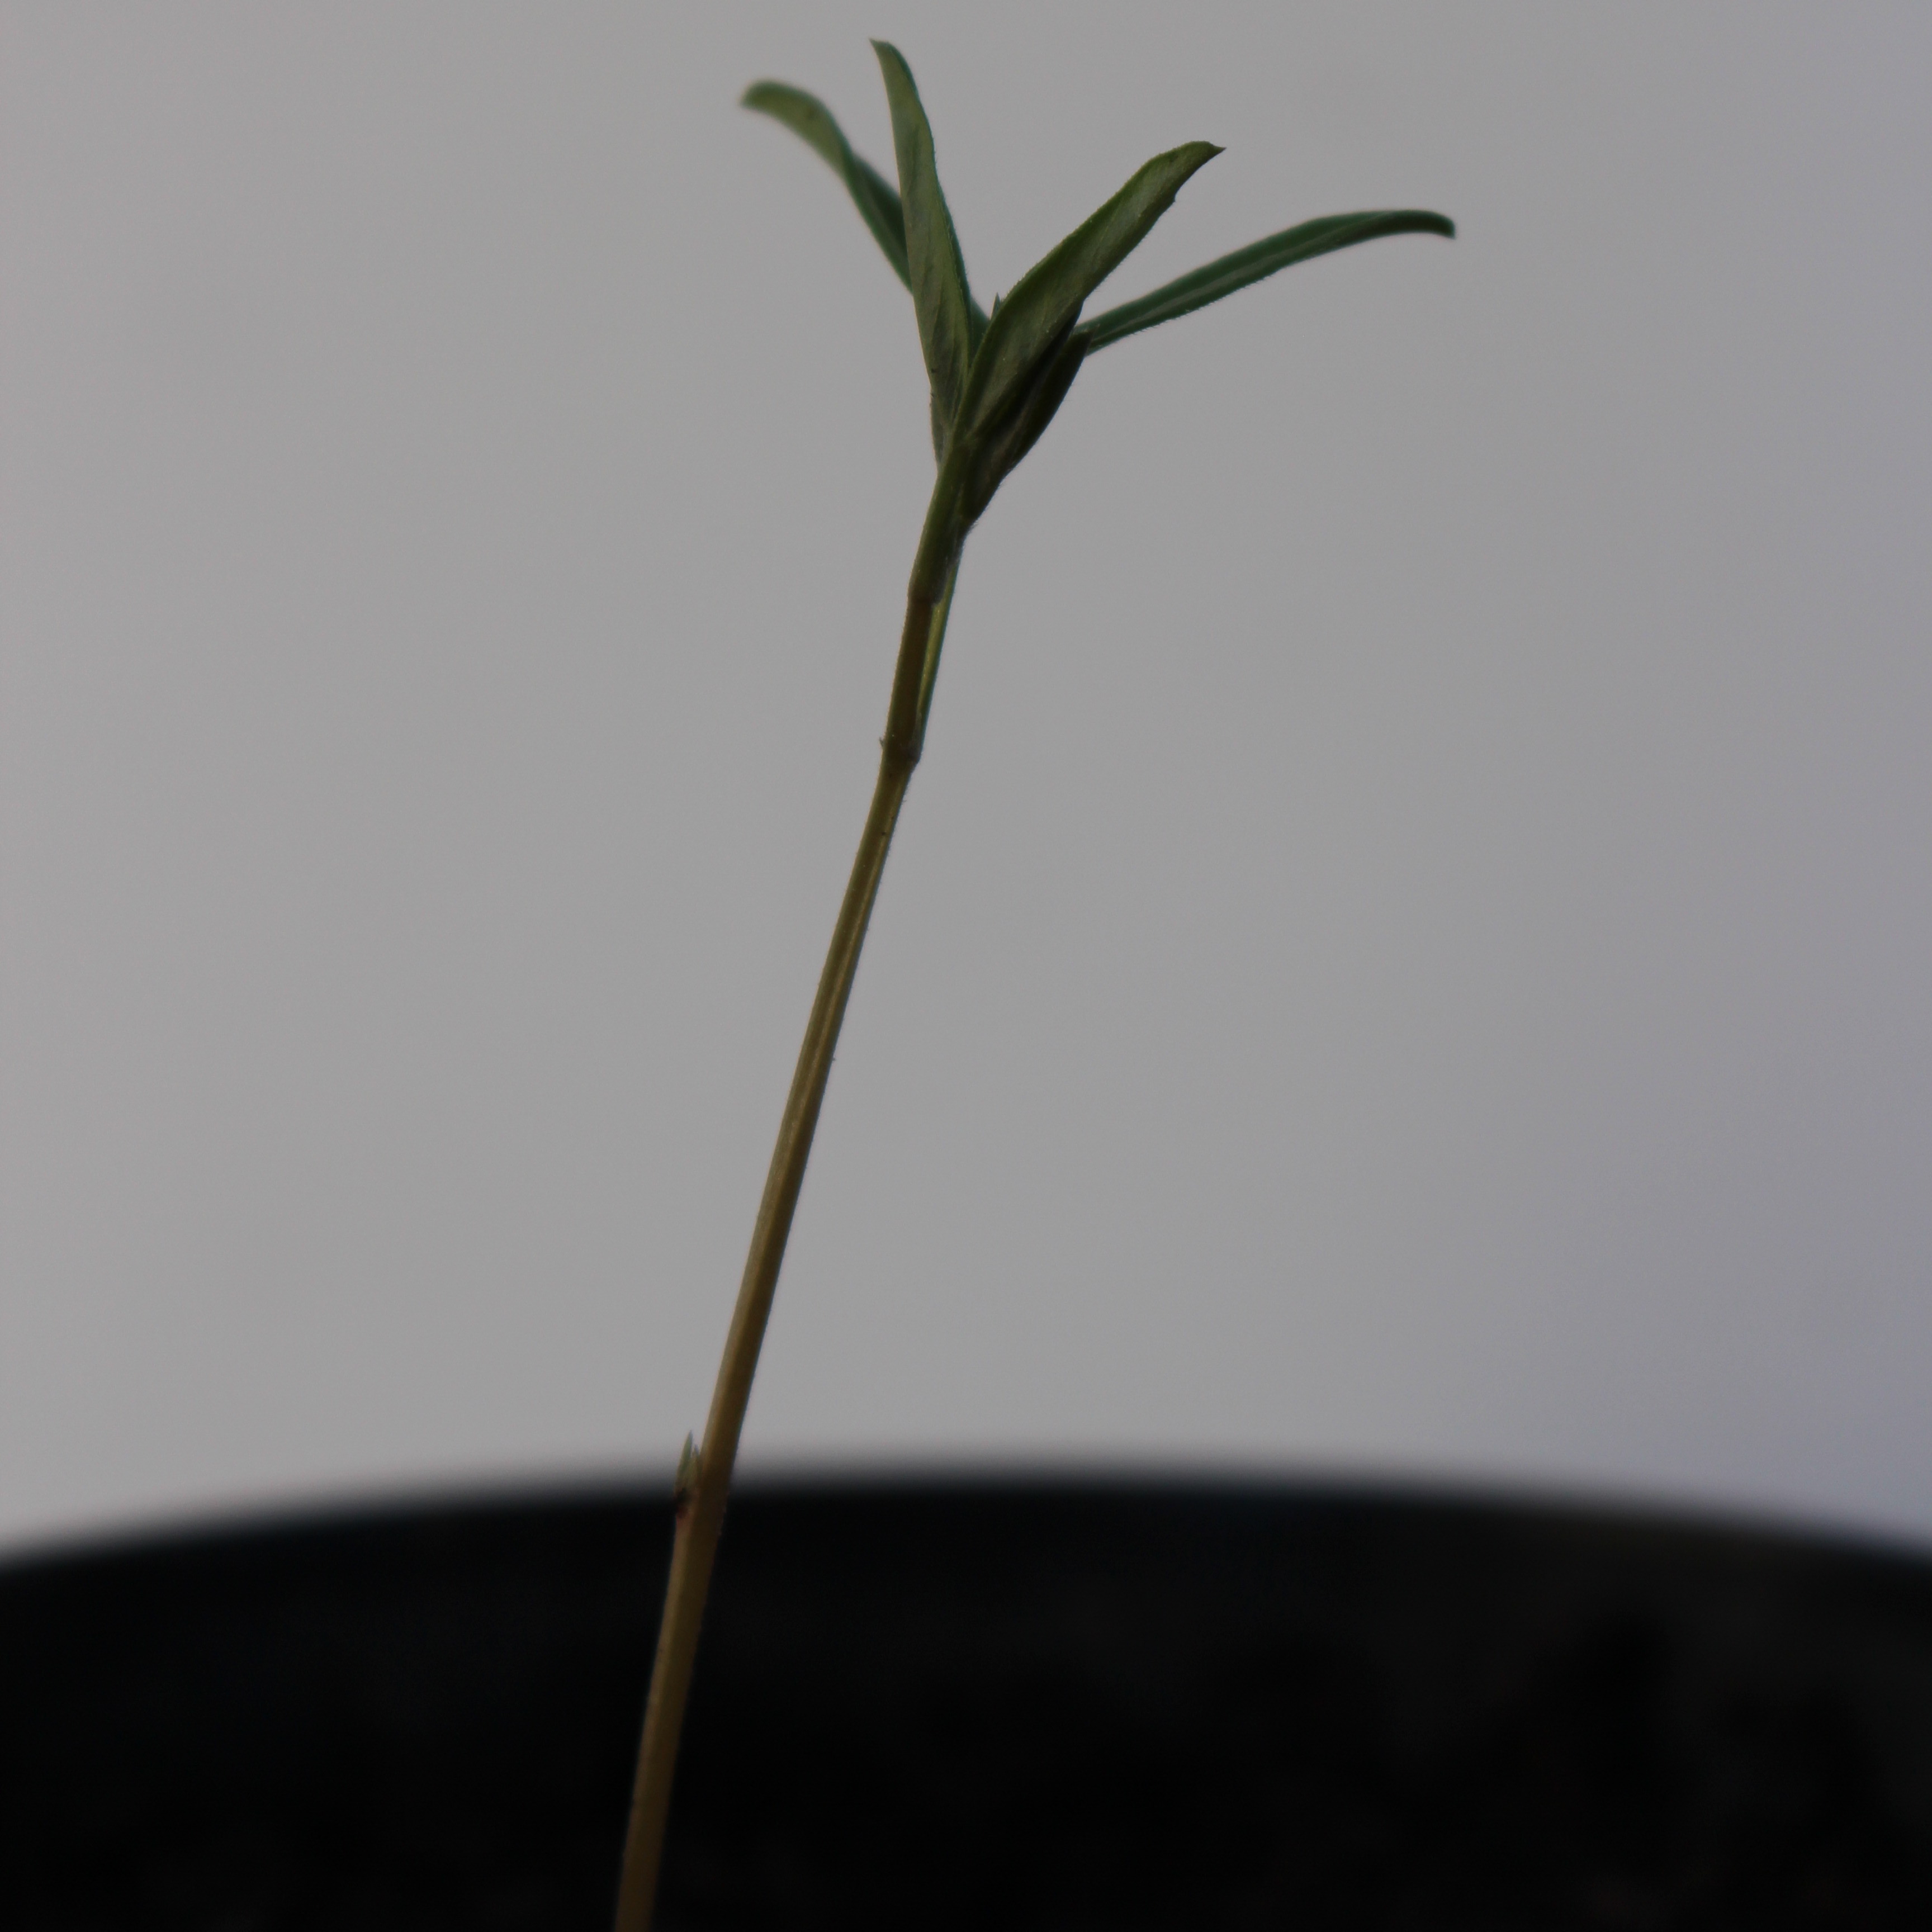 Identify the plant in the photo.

Vicia sativa
